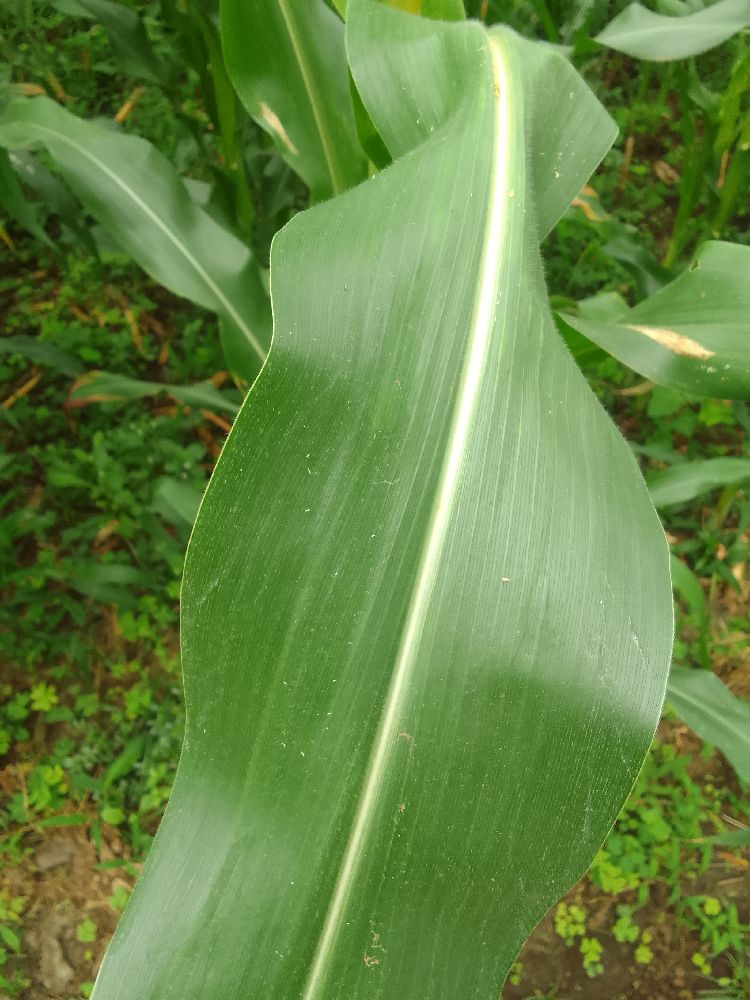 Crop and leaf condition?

maize, healthy
